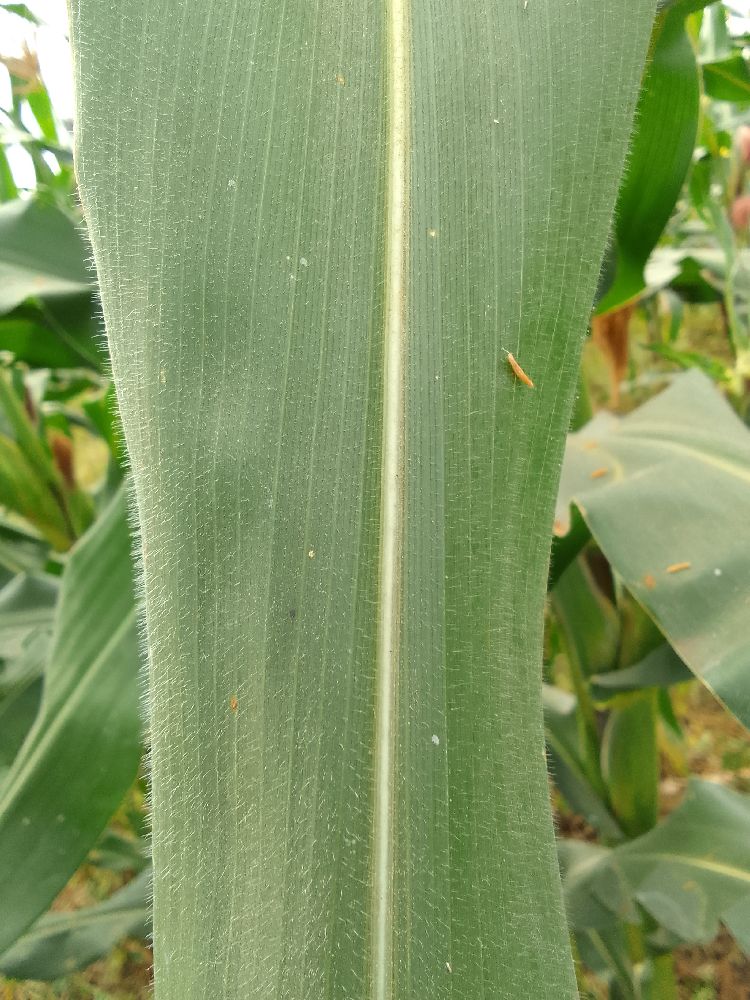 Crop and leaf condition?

maize, healthy
